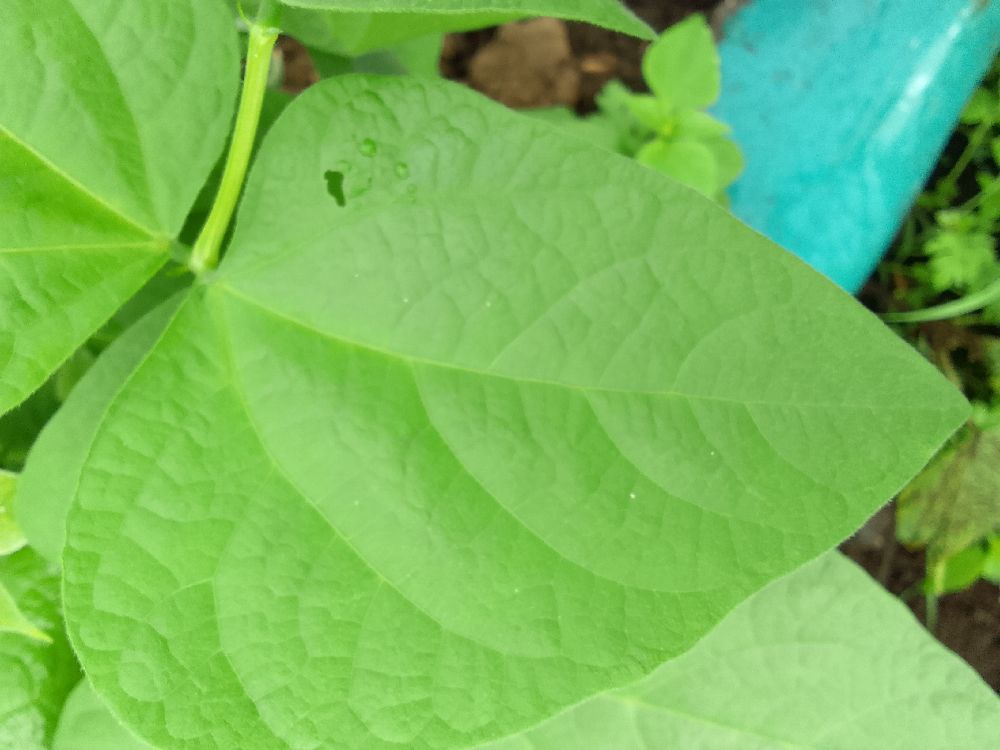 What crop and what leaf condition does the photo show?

common bean, healthy
